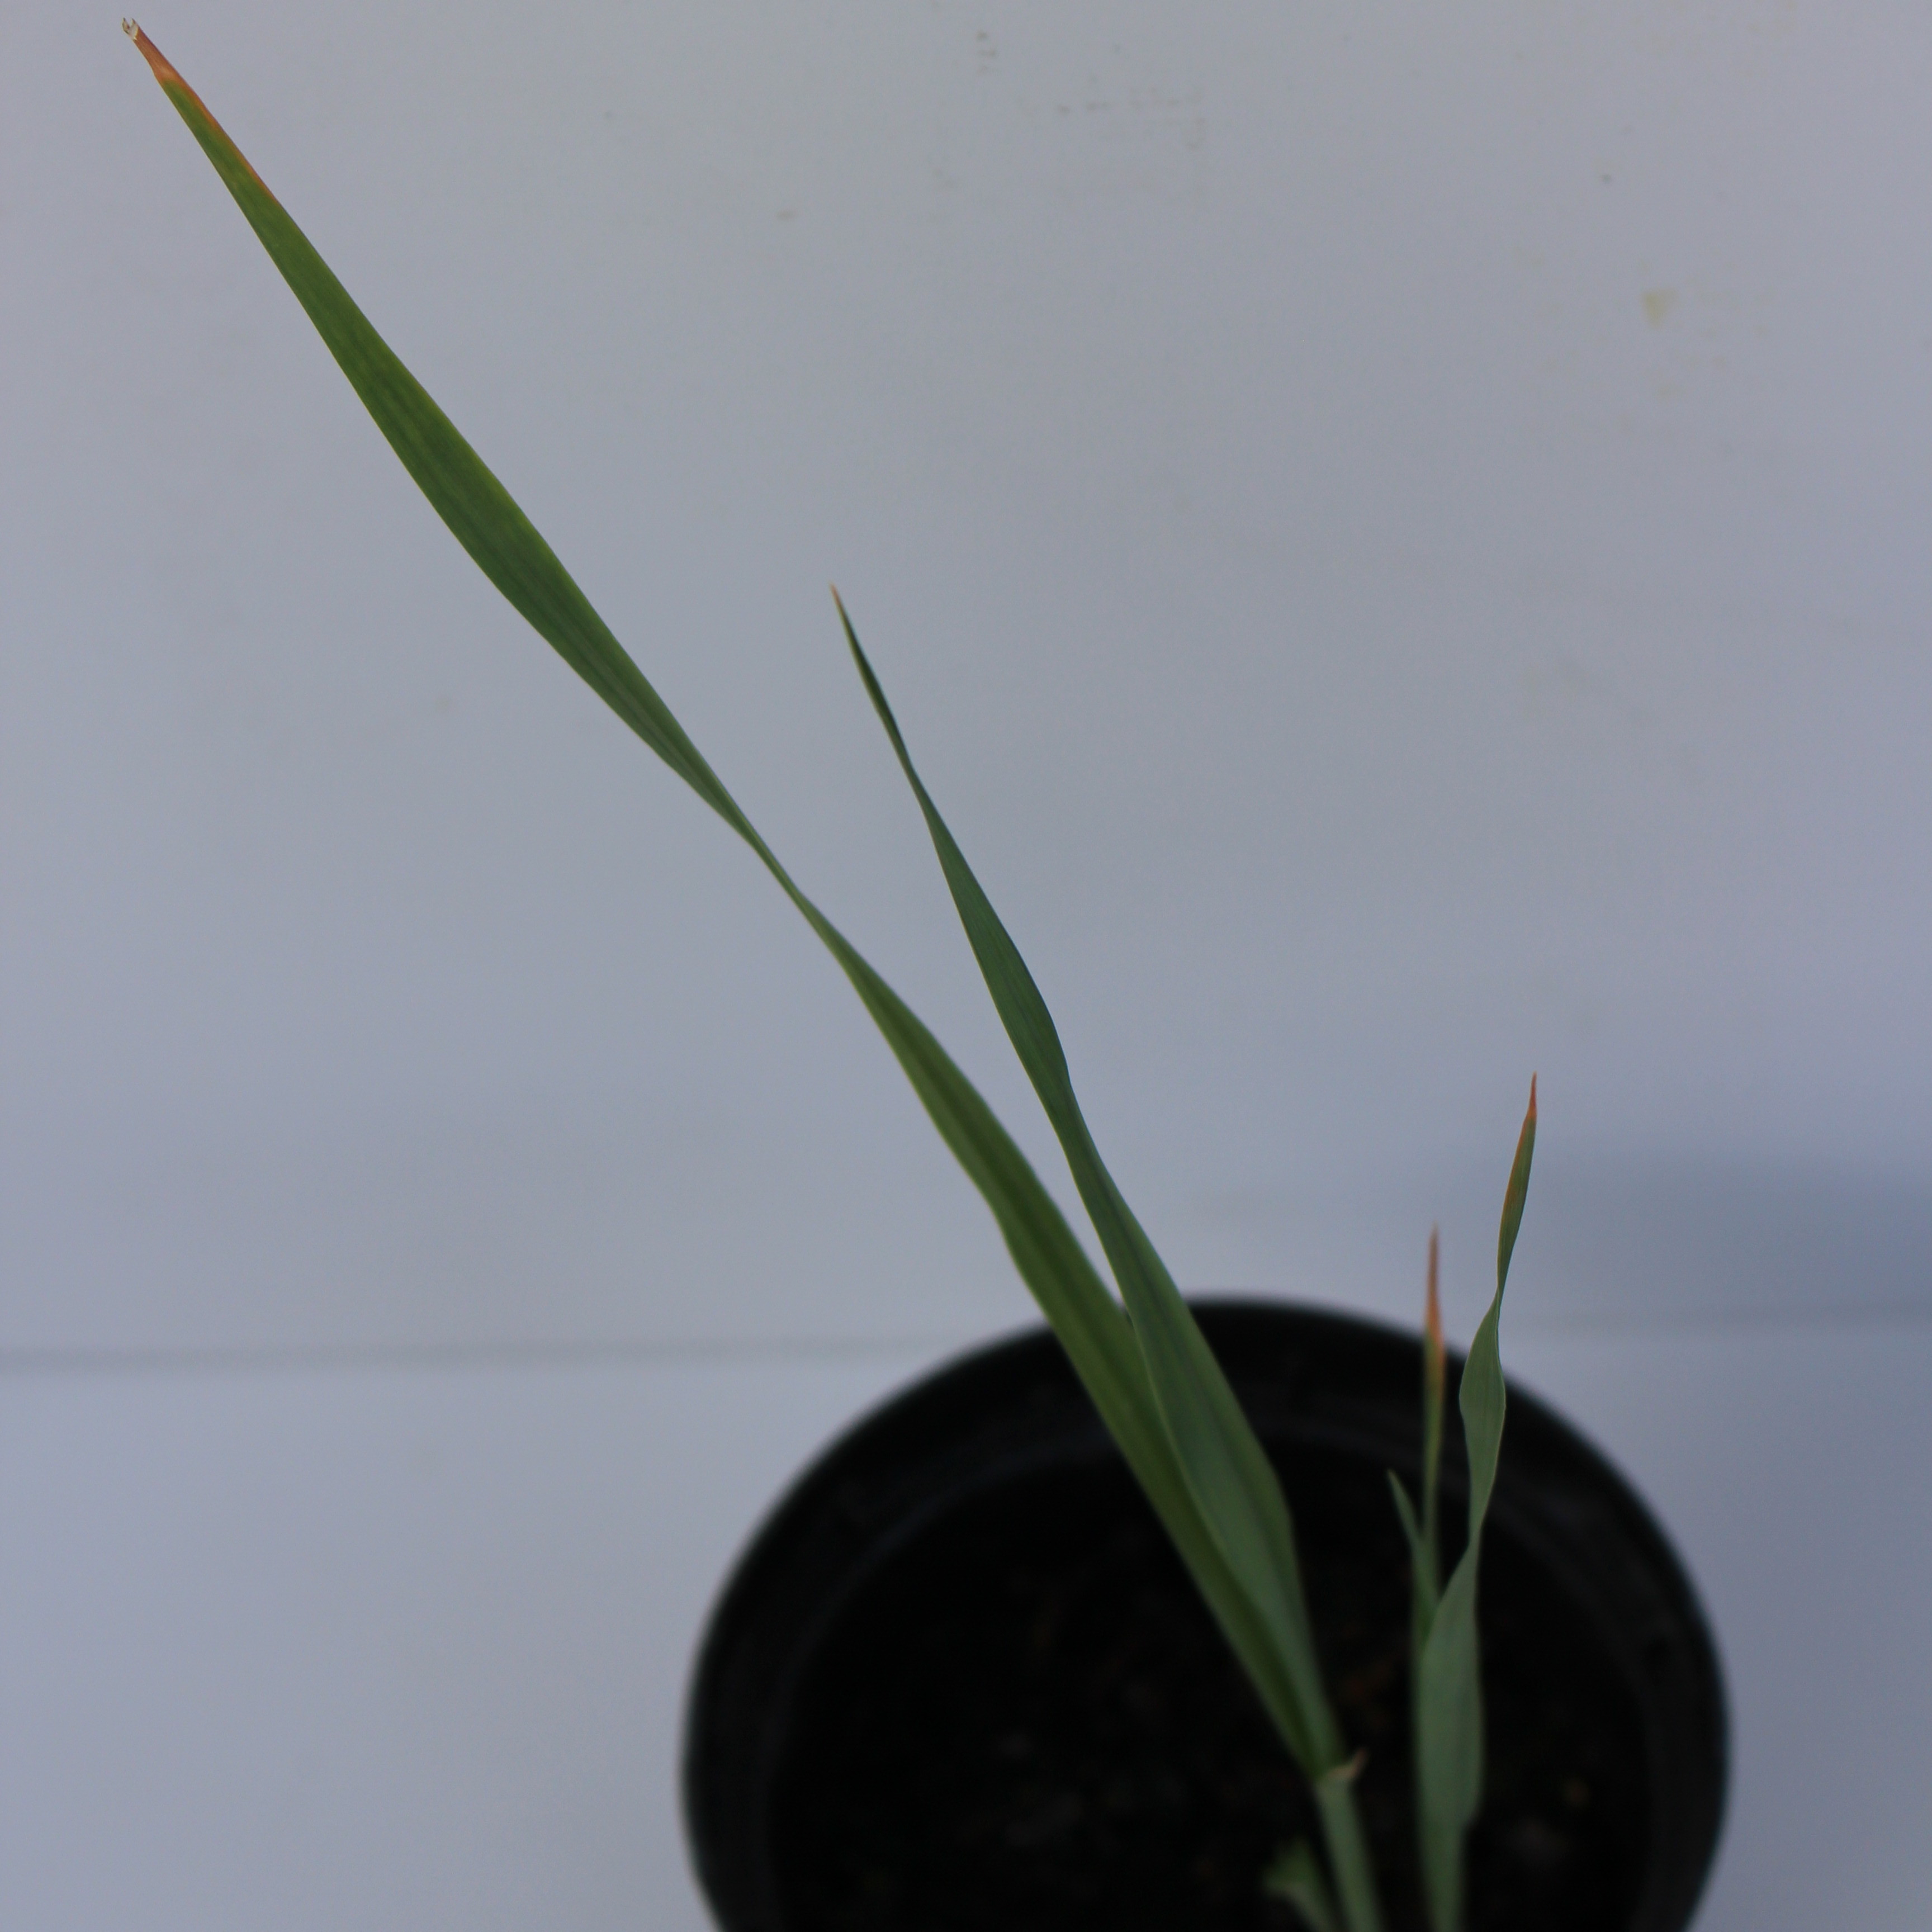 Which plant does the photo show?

Avena sterilis
